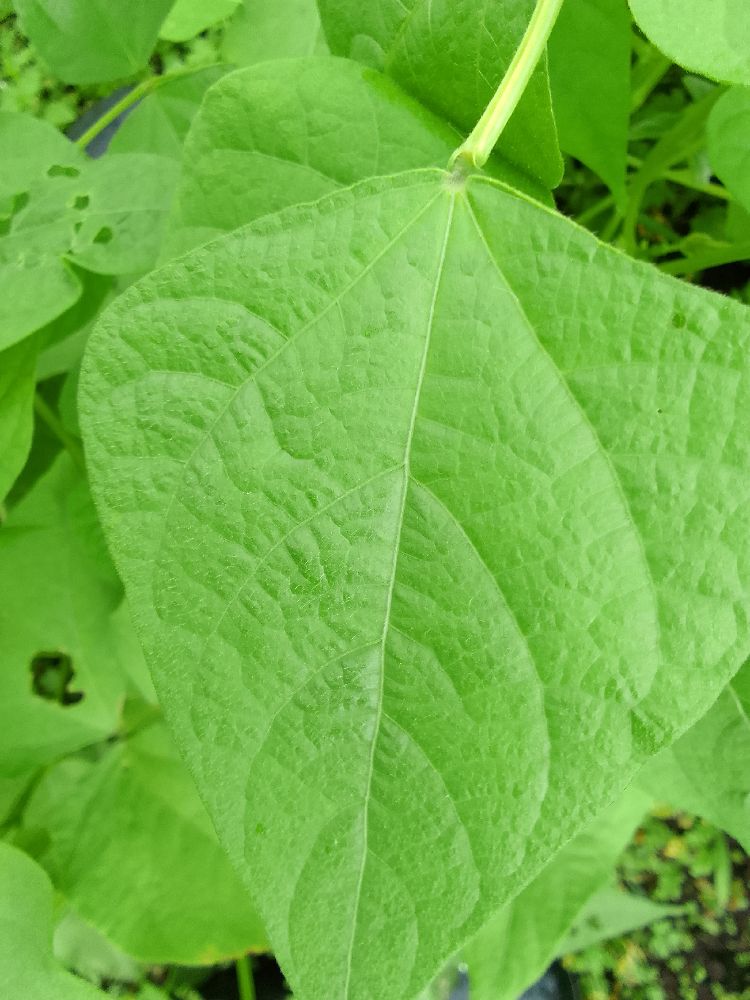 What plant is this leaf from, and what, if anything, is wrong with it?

maize, healthy
